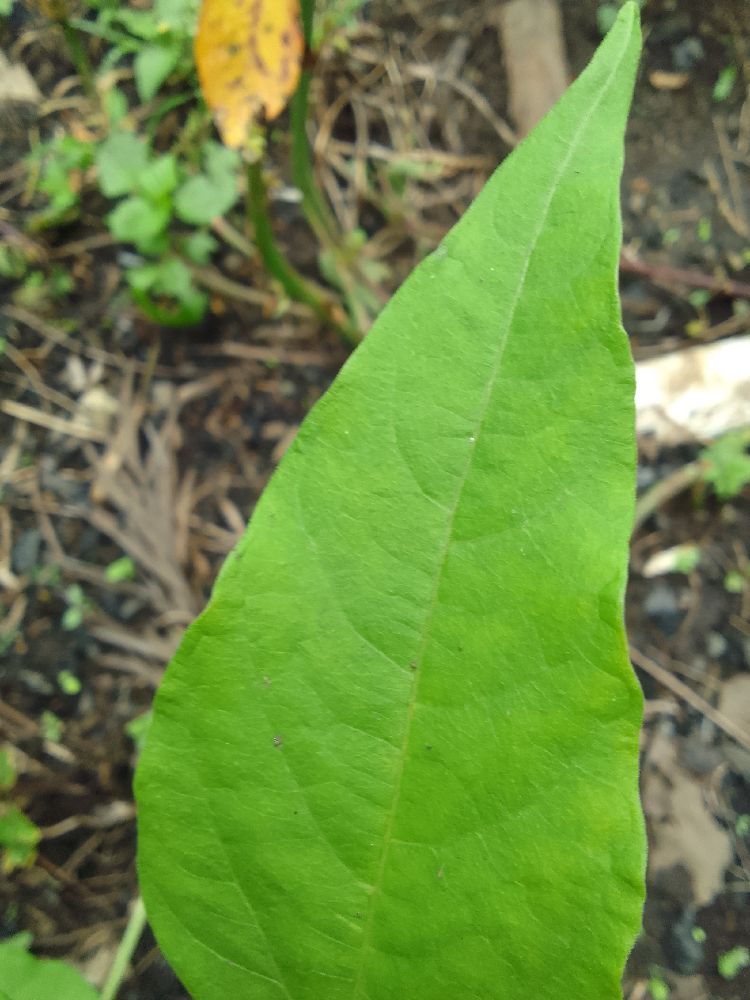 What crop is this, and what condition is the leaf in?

common bean, healthy
